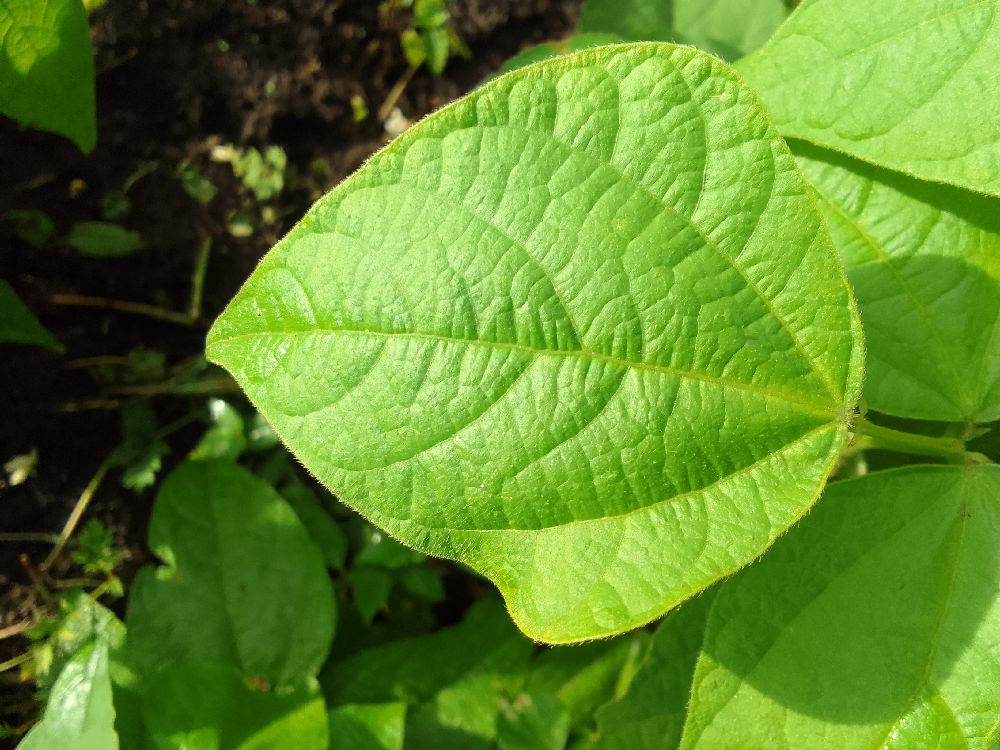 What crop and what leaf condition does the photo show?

common bean, healthy
